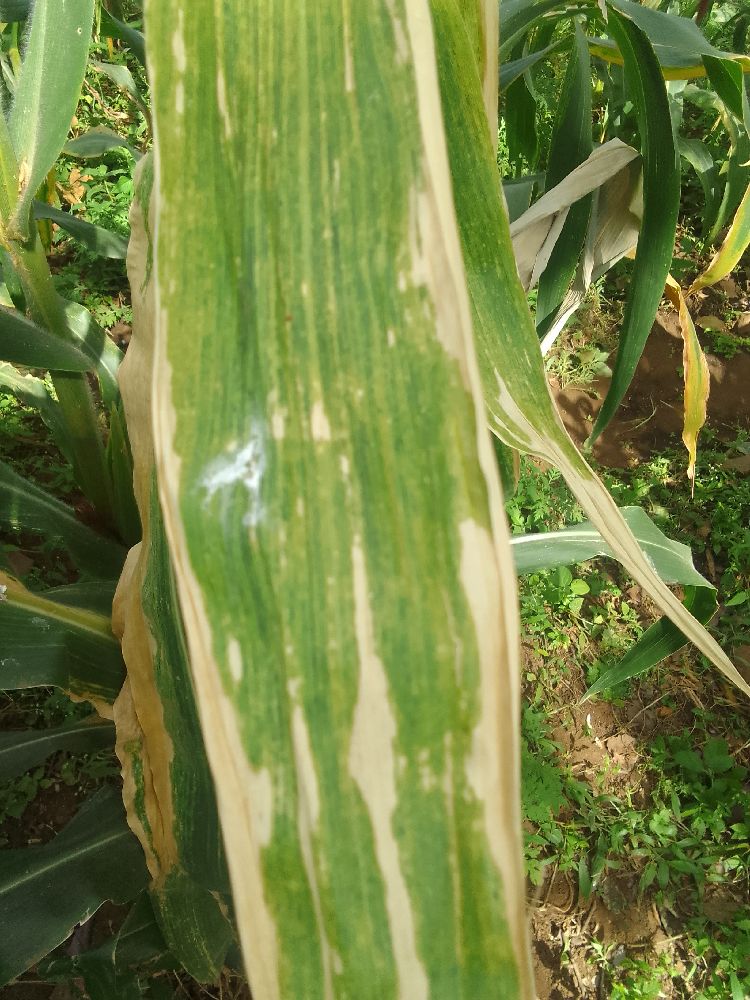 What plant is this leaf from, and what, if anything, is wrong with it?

maize, maize lethal necrosis
